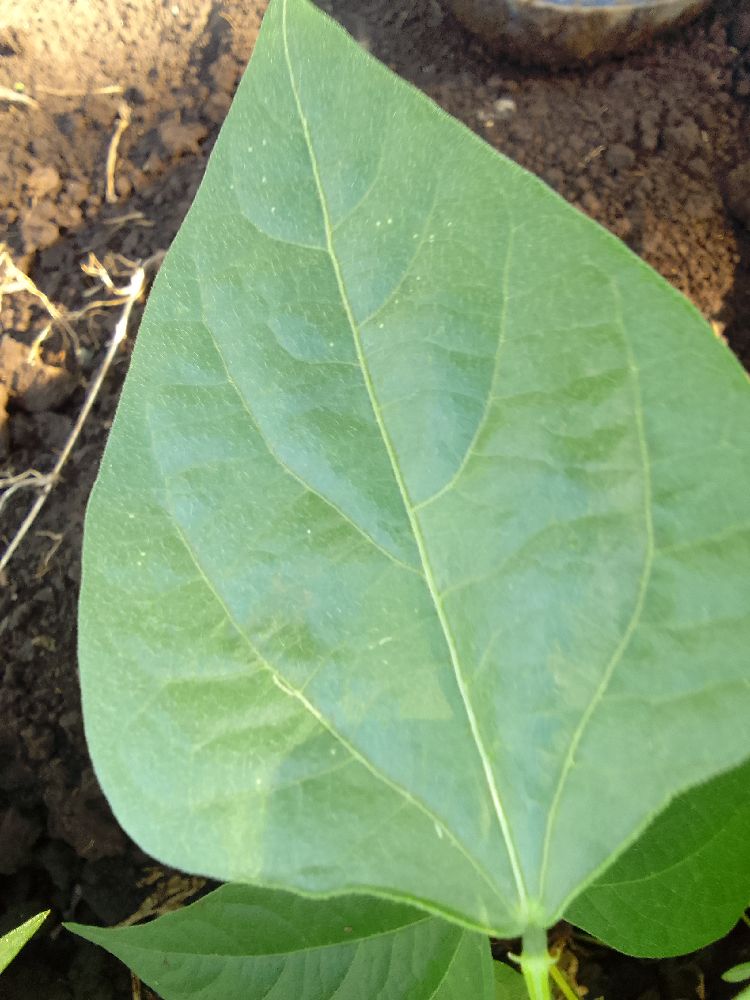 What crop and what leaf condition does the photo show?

common bean, healthy
